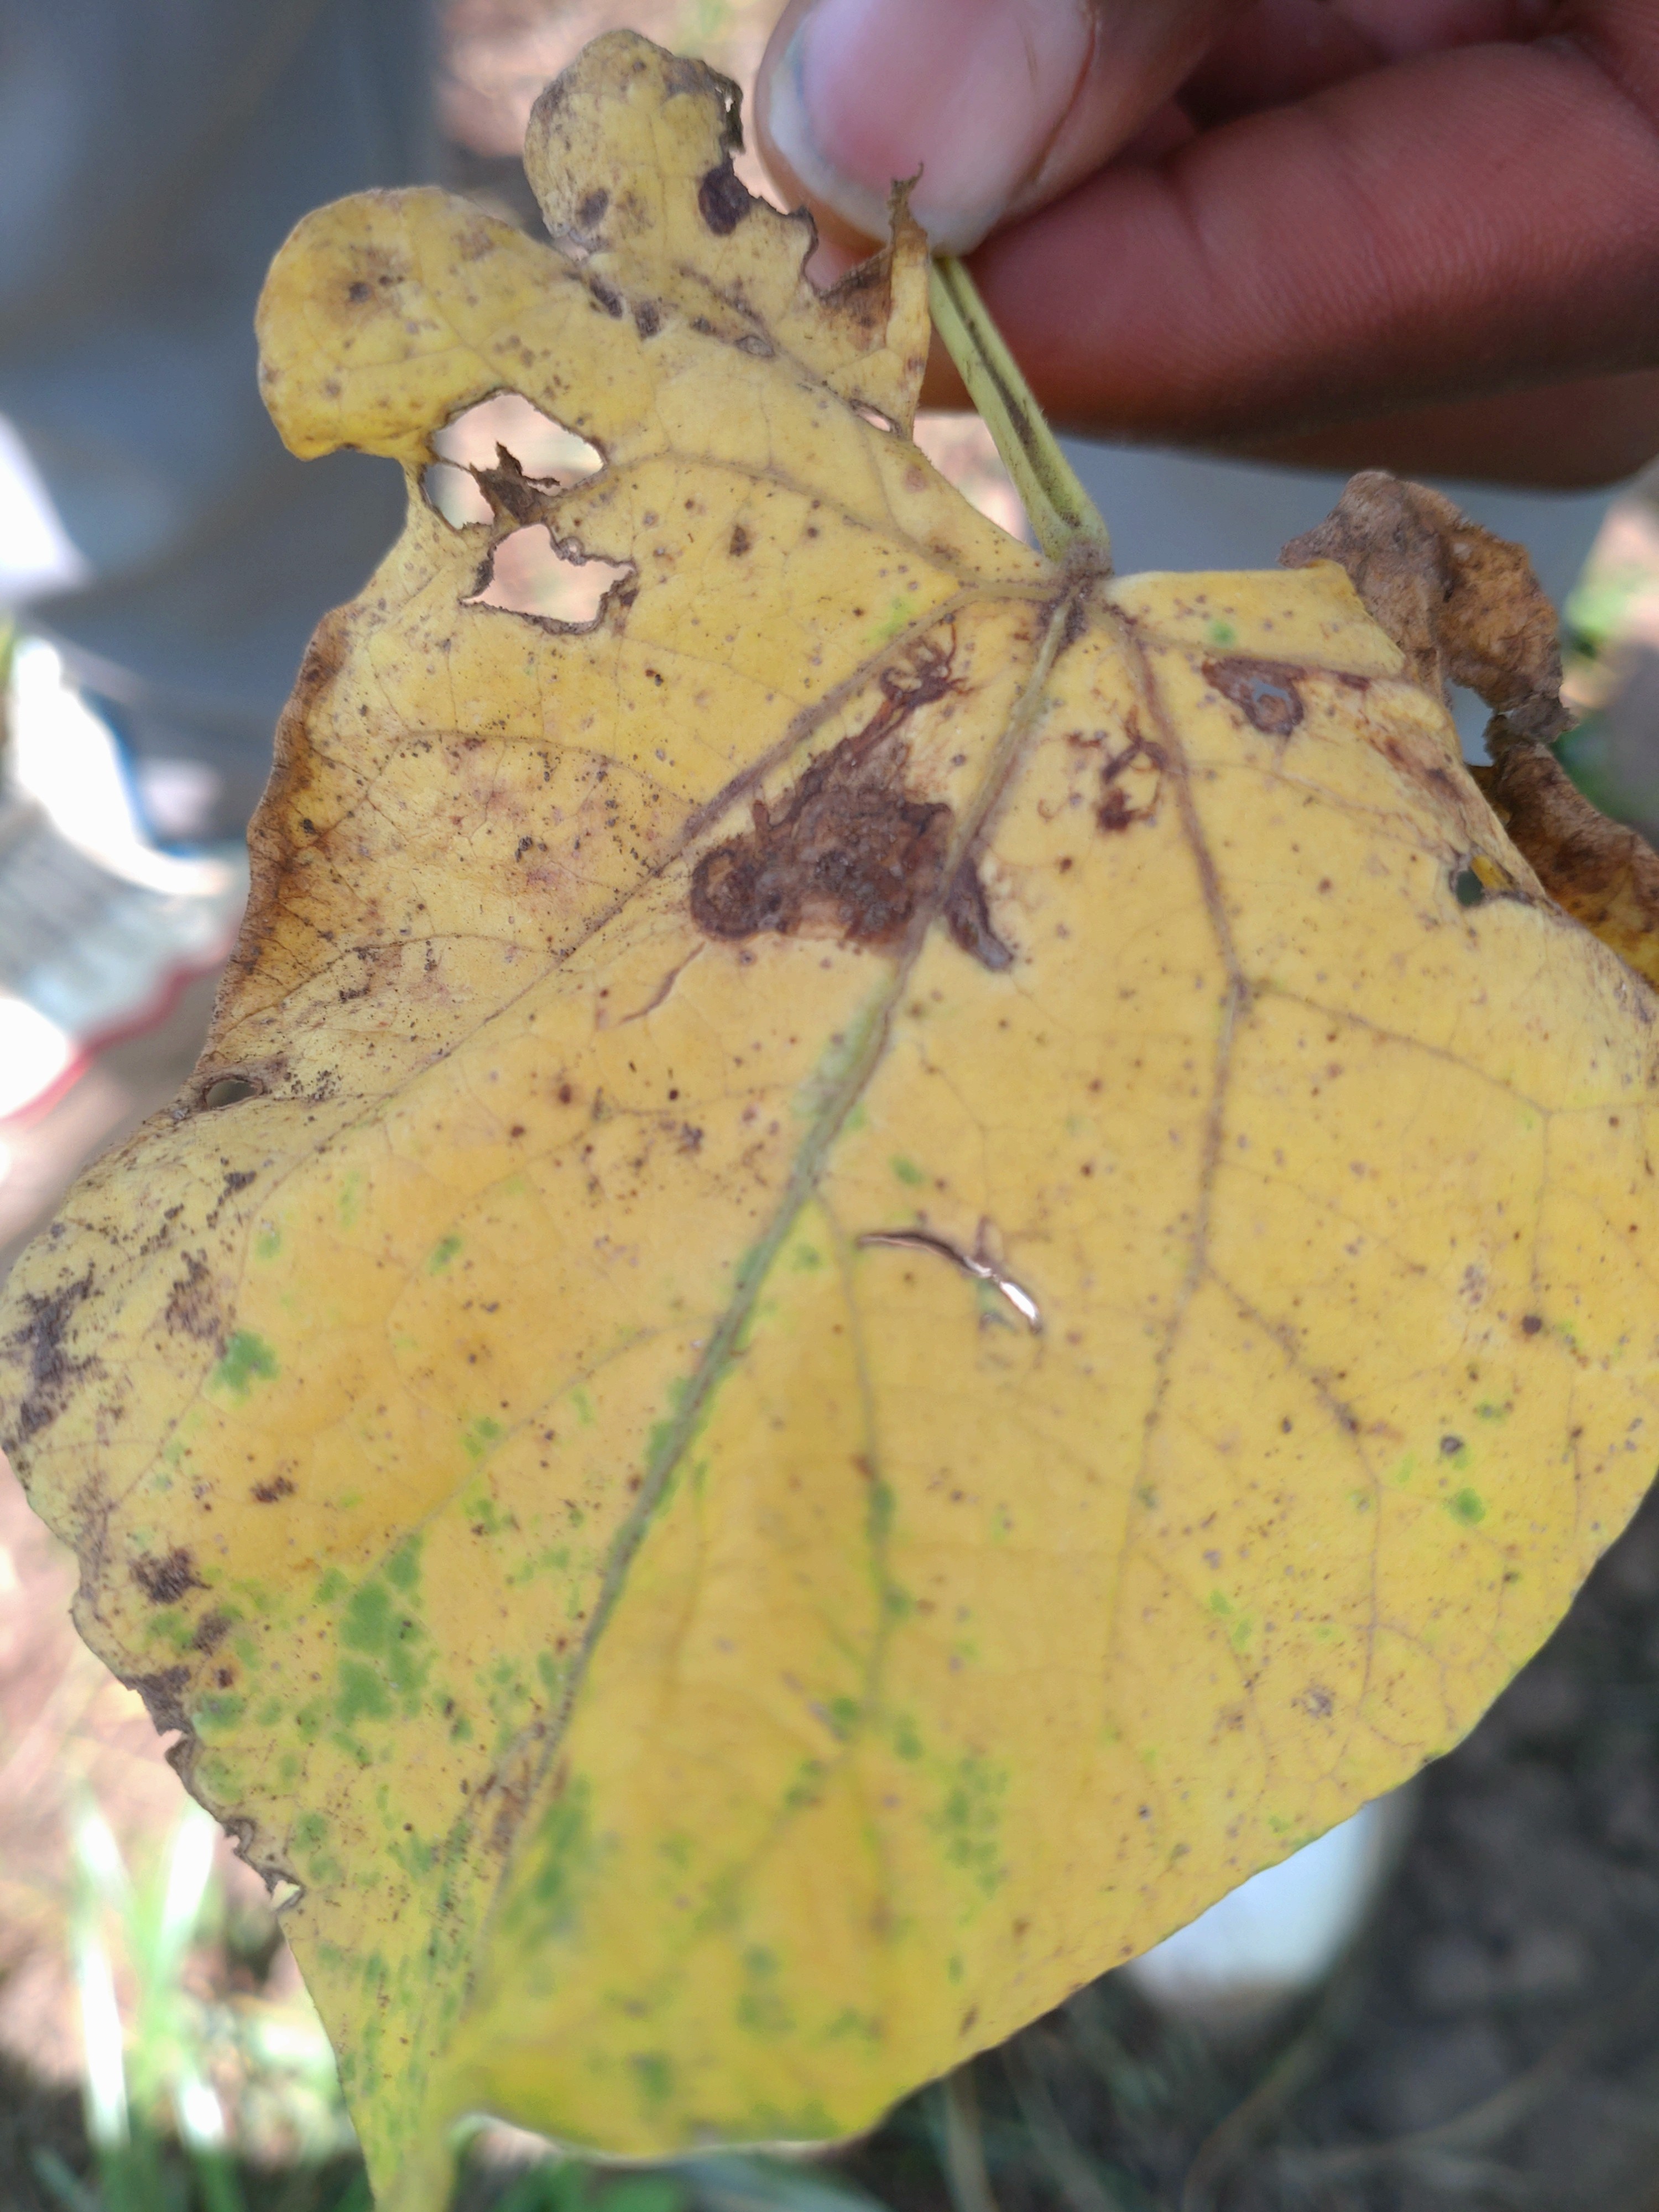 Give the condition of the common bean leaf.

anthracnose
